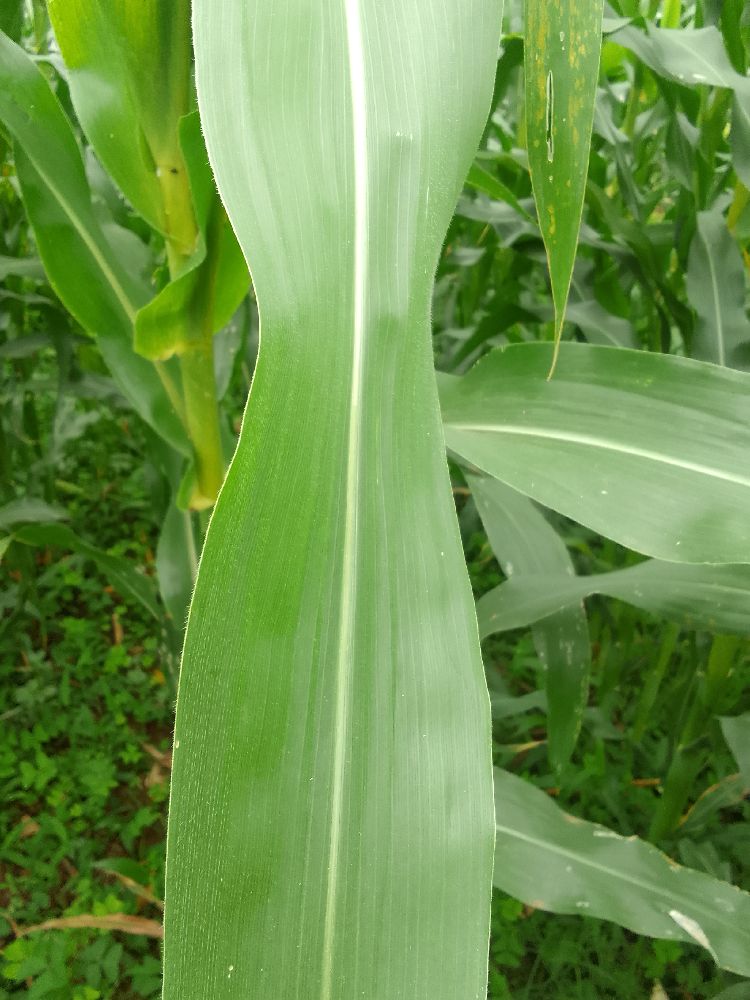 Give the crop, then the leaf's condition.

maize, healthy
